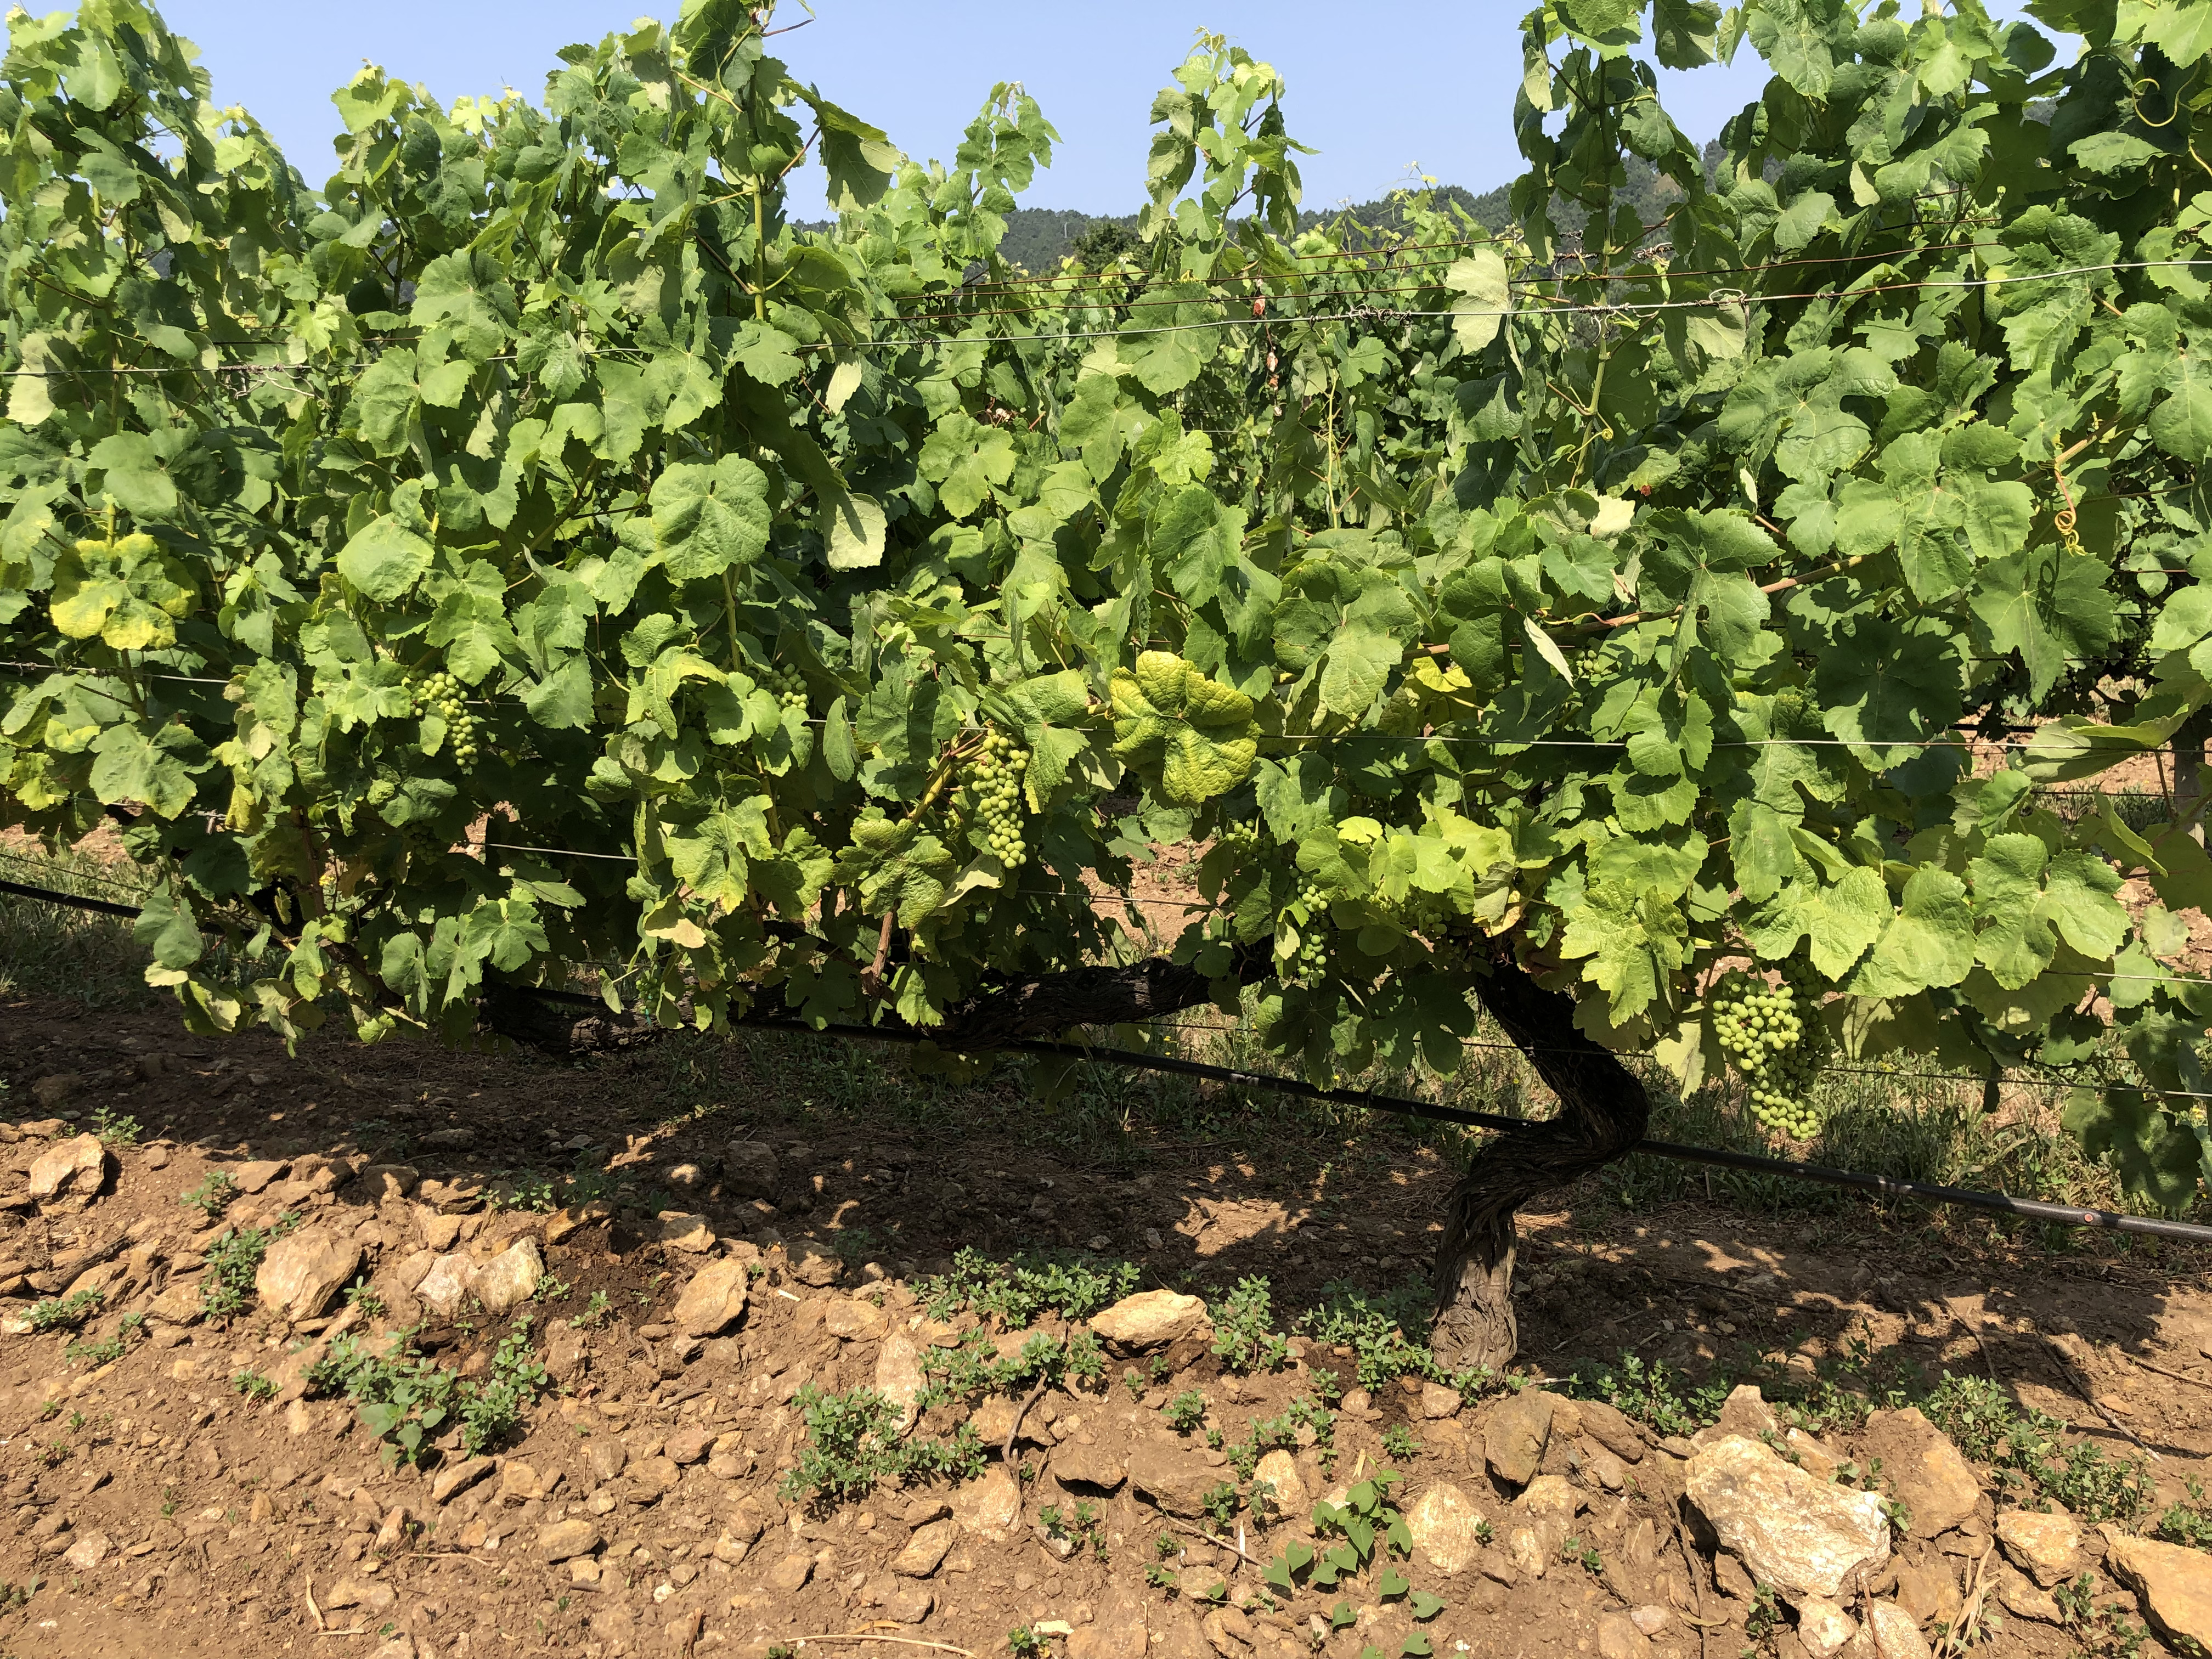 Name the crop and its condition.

grapevine, not affected by esca disease
